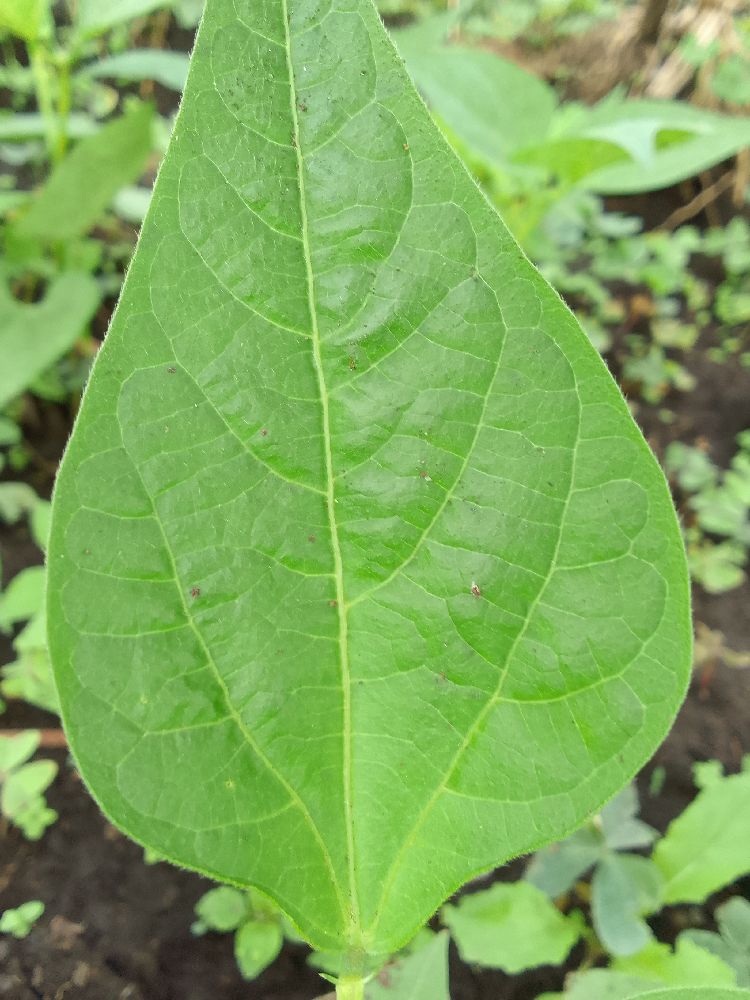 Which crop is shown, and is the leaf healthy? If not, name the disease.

common bean, healthy
